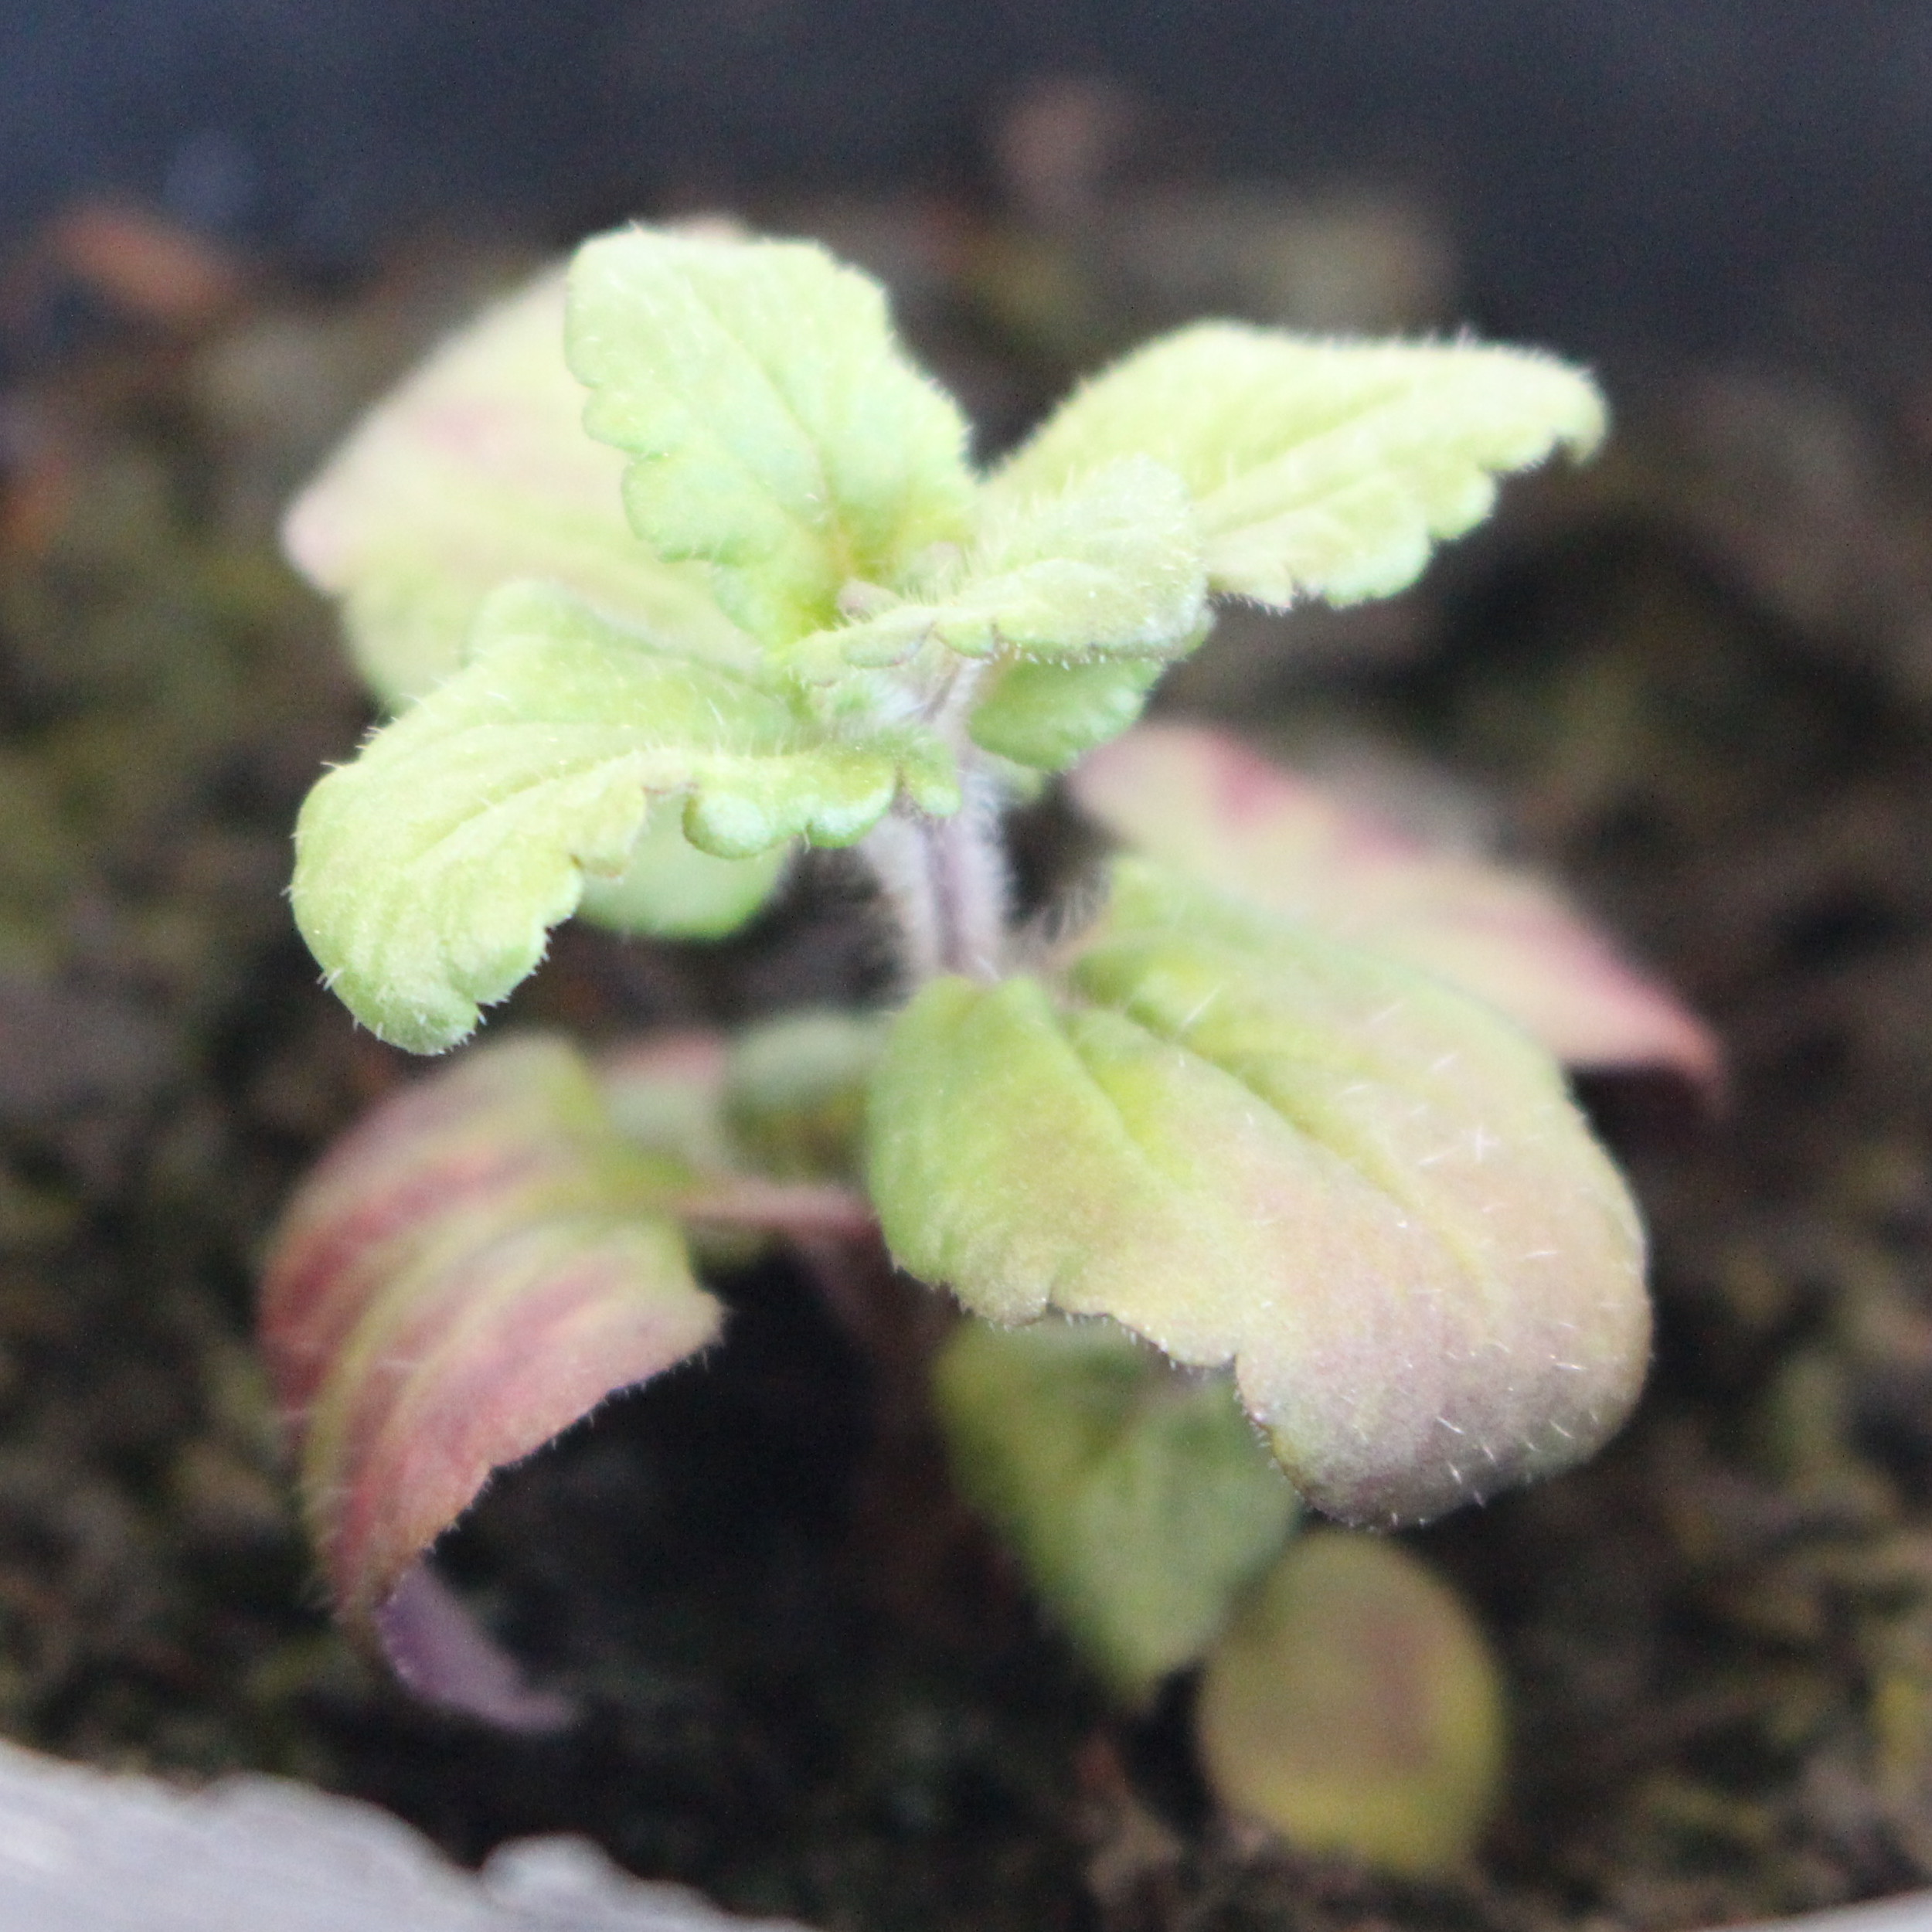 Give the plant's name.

Veronica persica
